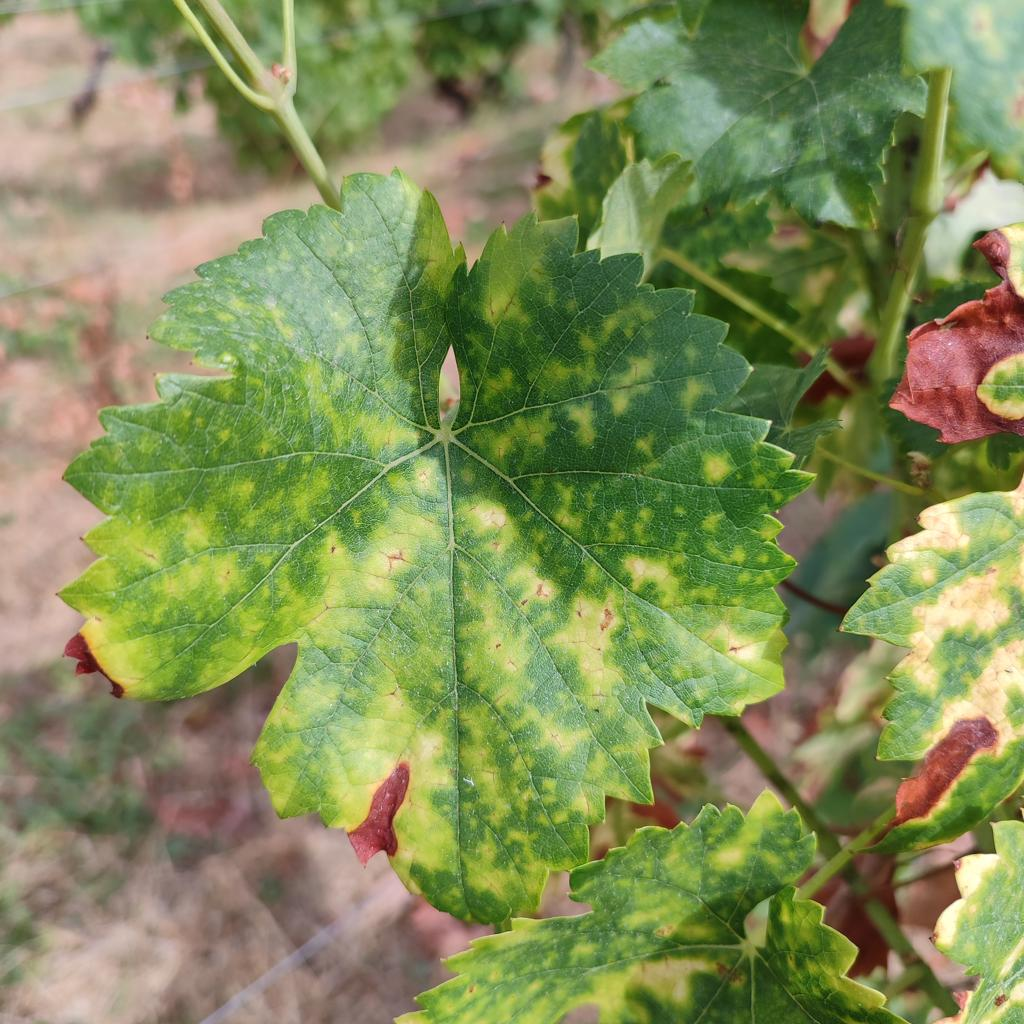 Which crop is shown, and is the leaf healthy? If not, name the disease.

grapevine, esca complex
